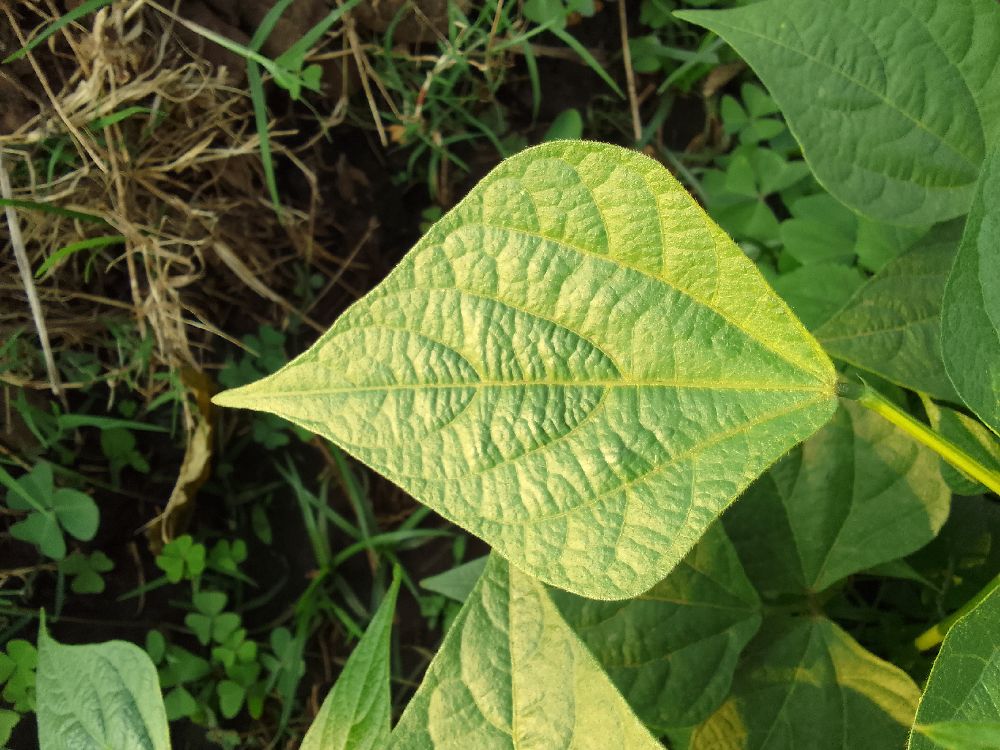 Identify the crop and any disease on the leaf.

common bean, healthy
